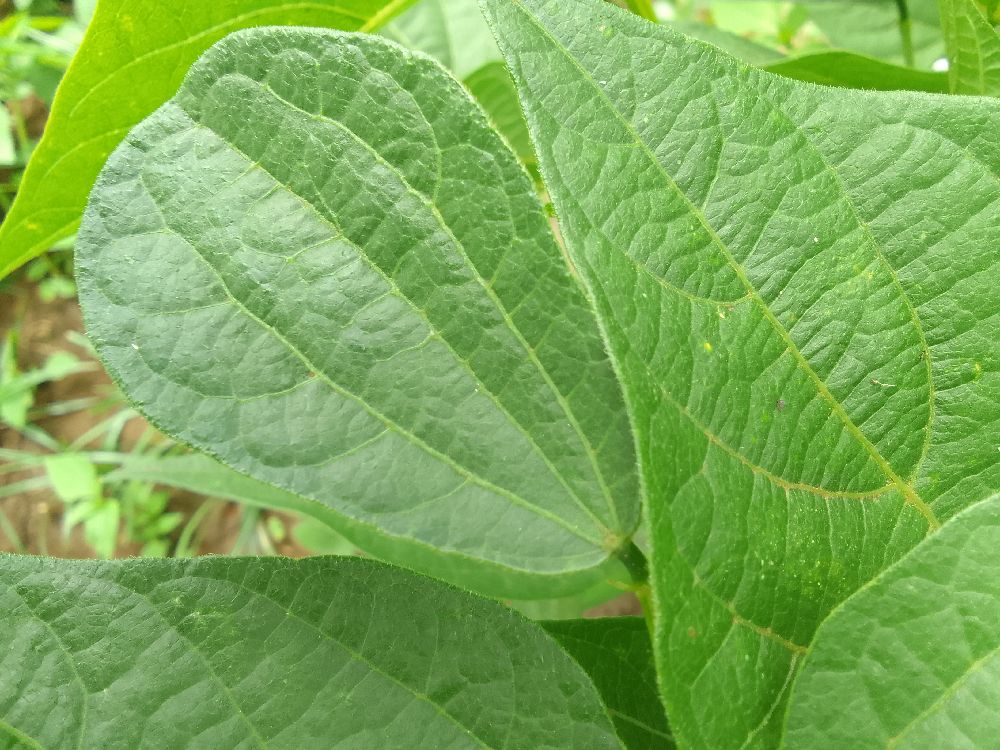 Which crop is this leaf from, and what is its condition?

common bean, healthy
